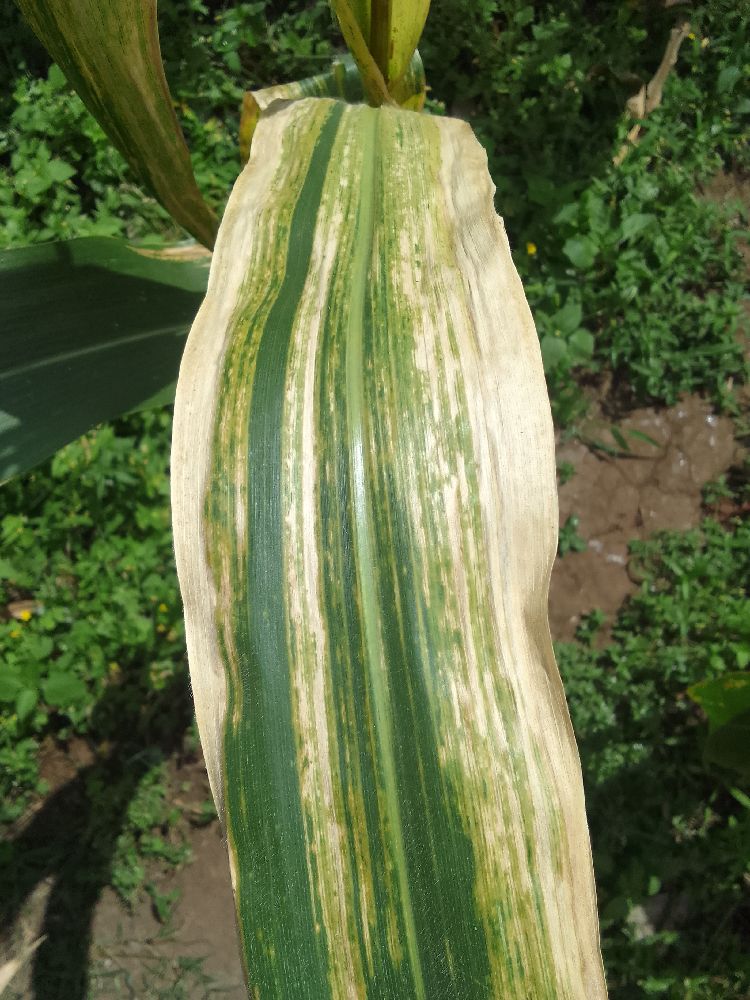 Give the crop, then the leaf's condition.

maize, maize lethal necrosis
